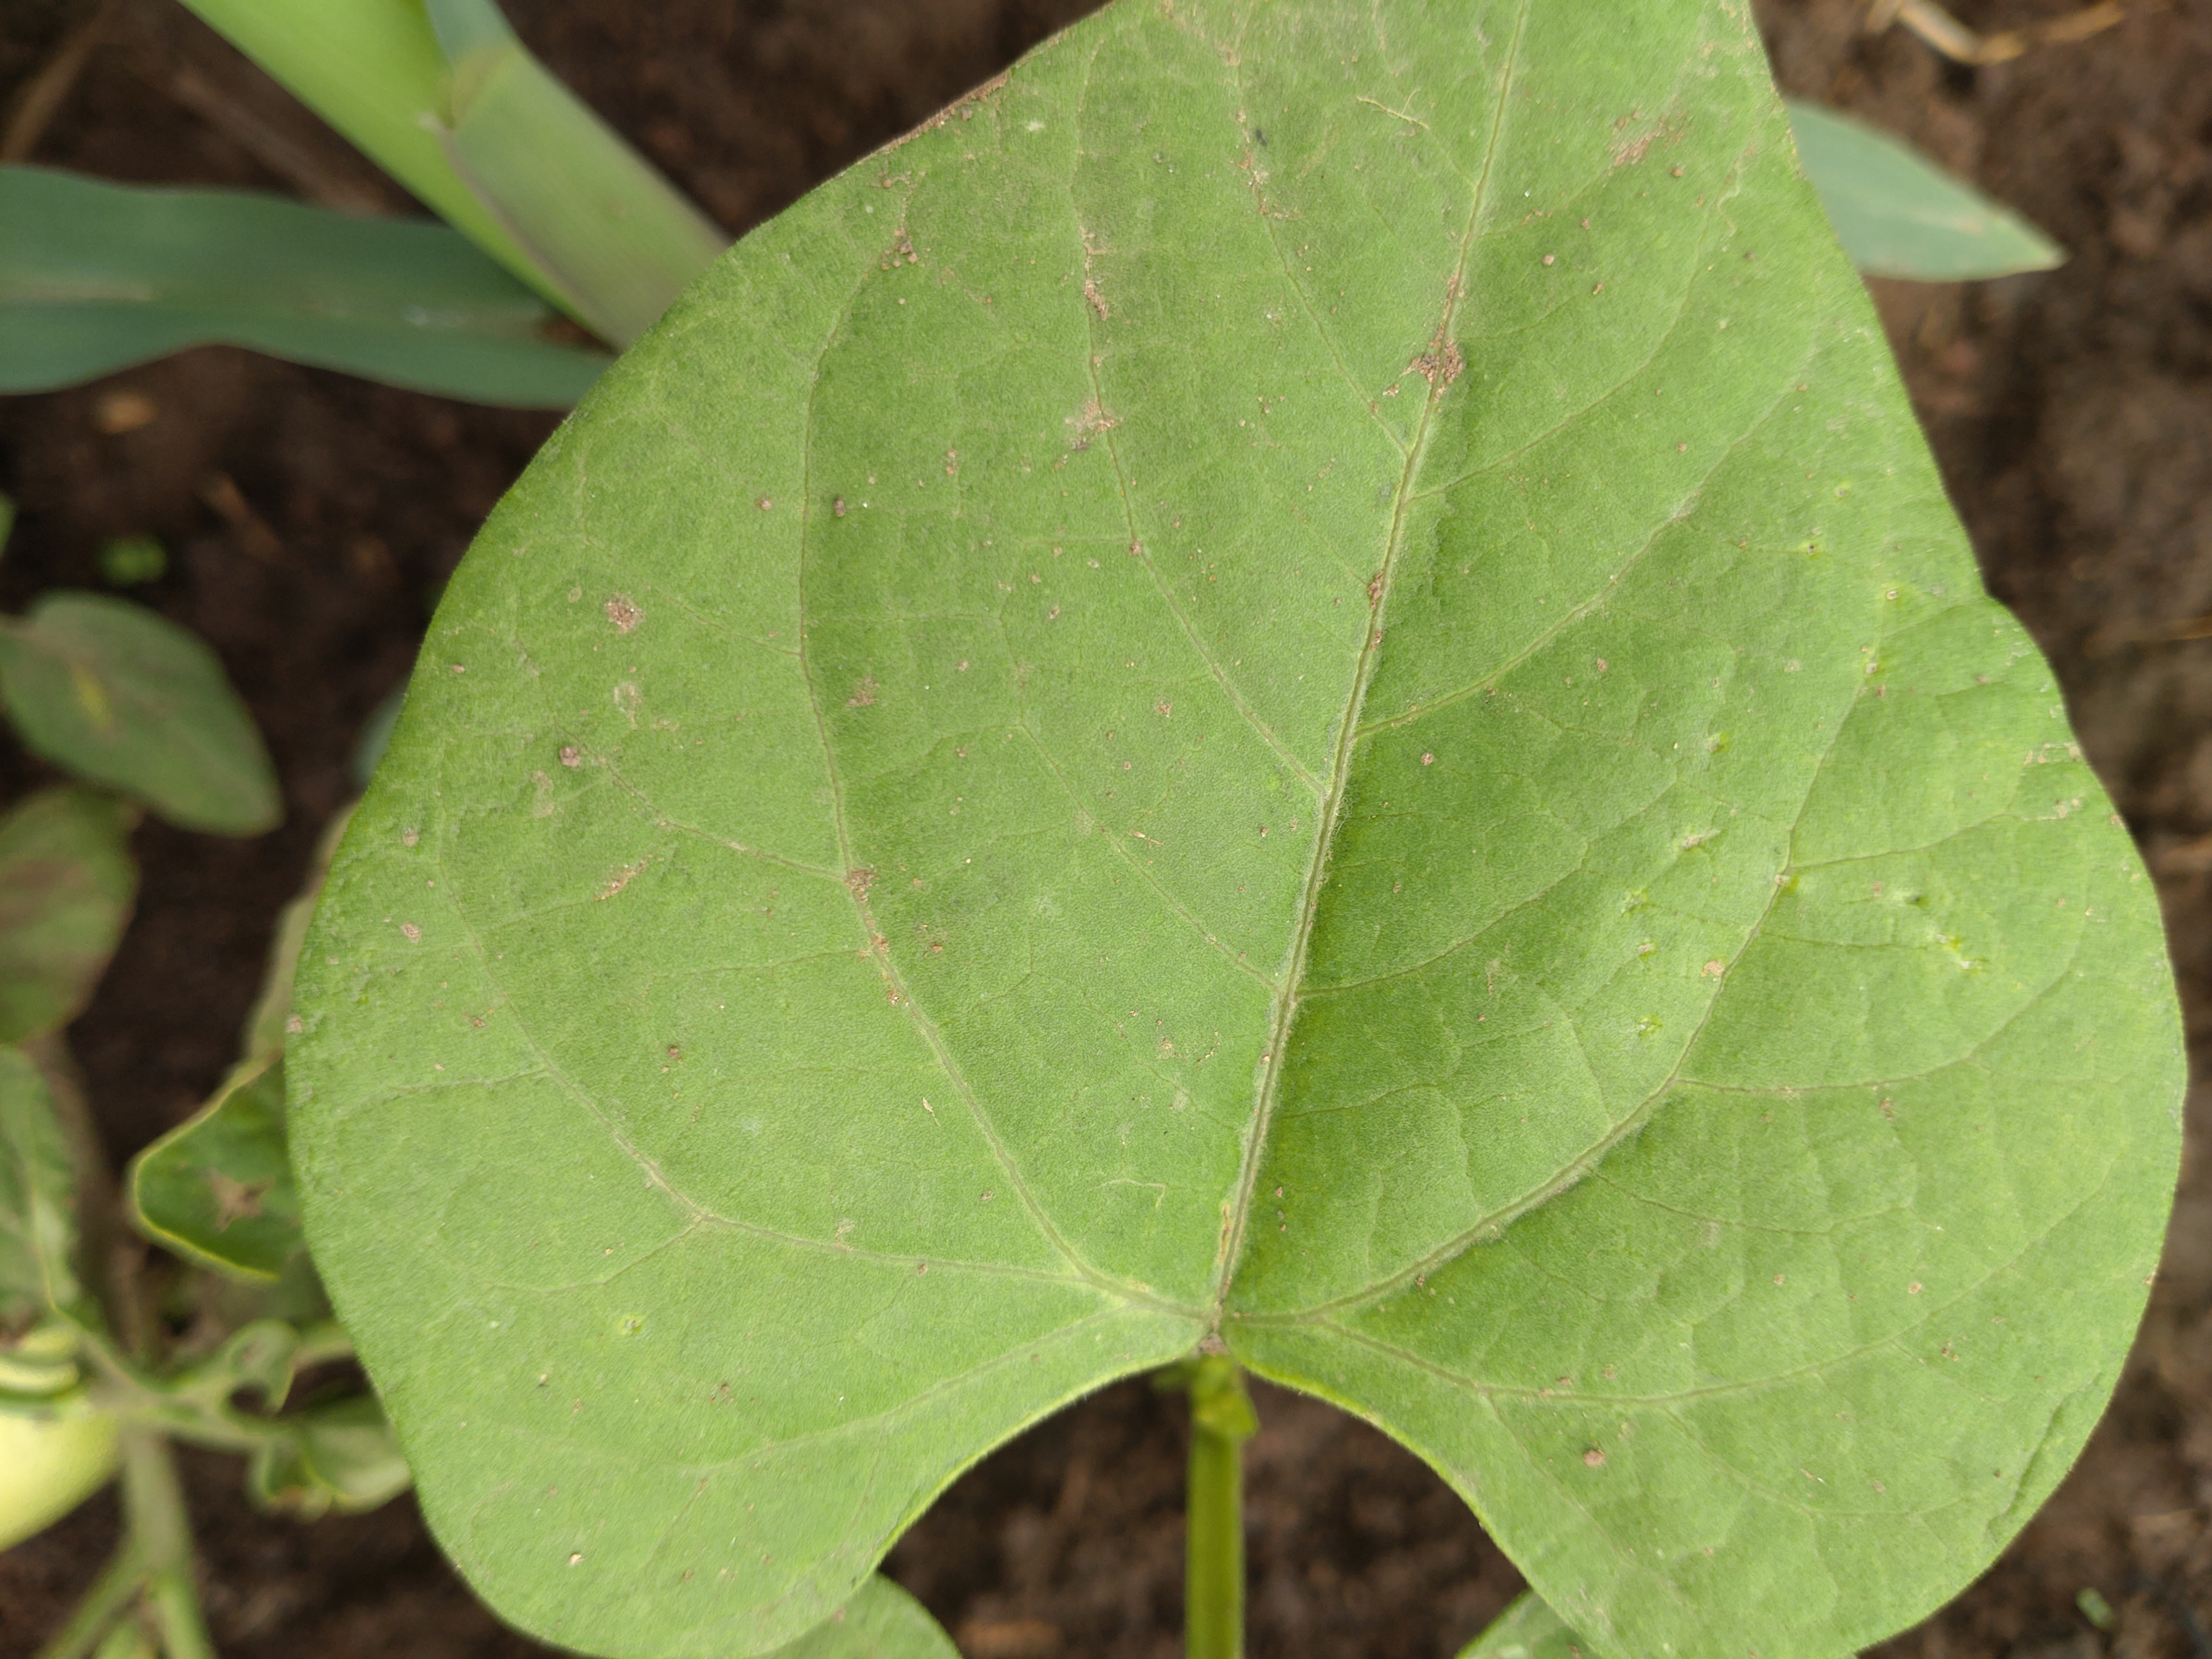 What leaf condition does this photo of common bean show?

healthy
